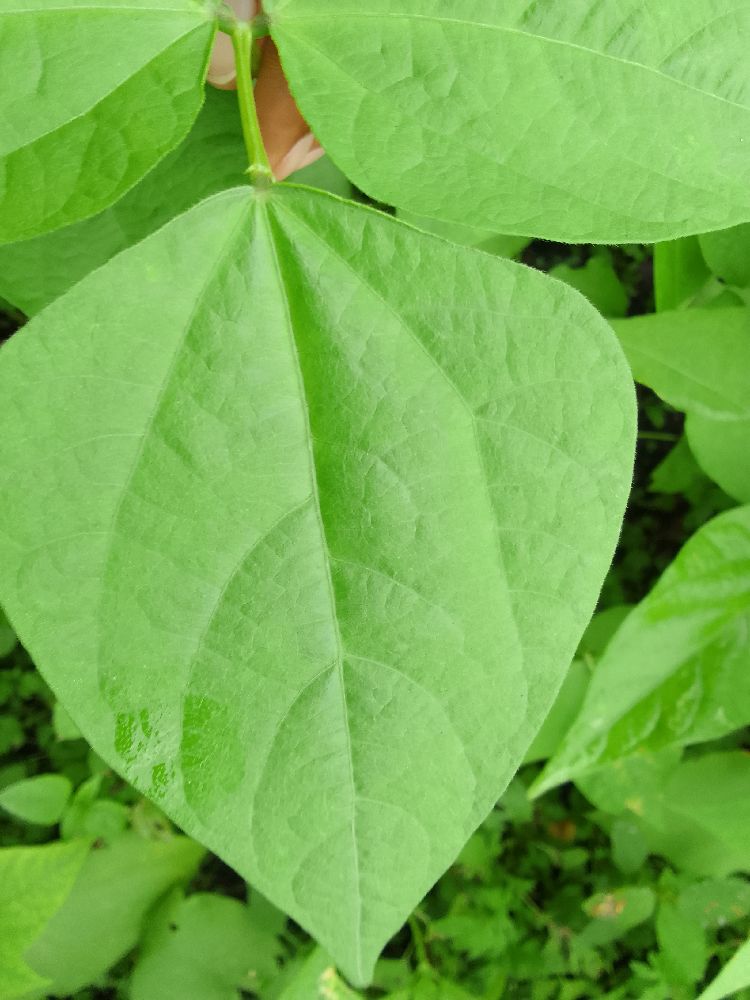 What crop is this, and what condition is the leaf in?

common bean, healthy
